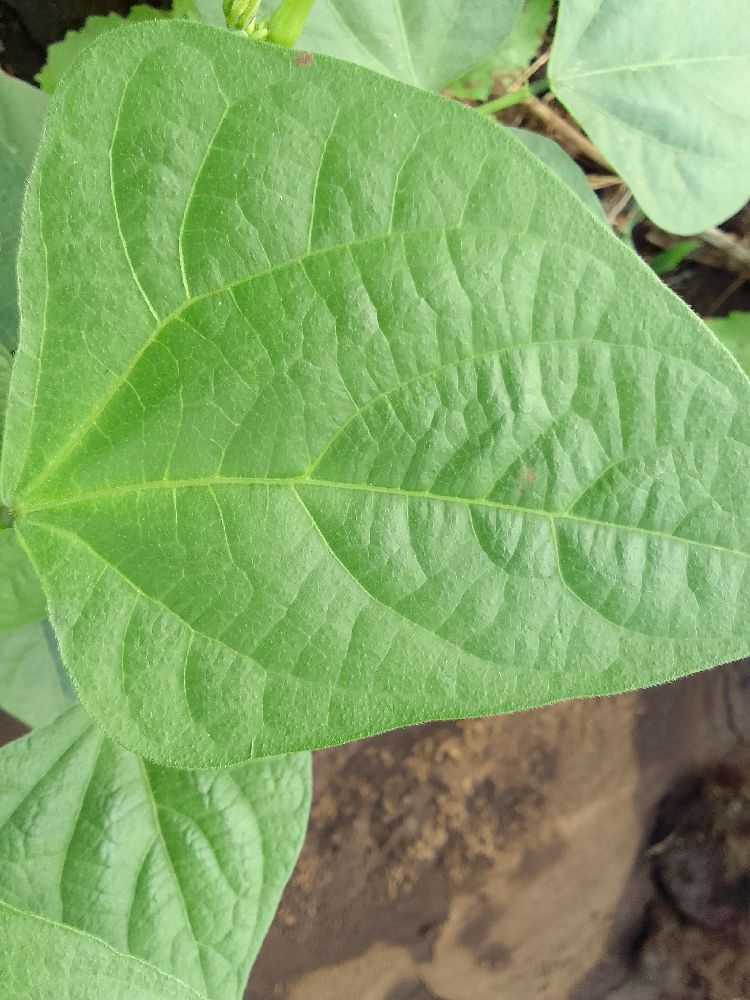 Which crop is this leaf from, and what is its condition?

common bean, healthy
